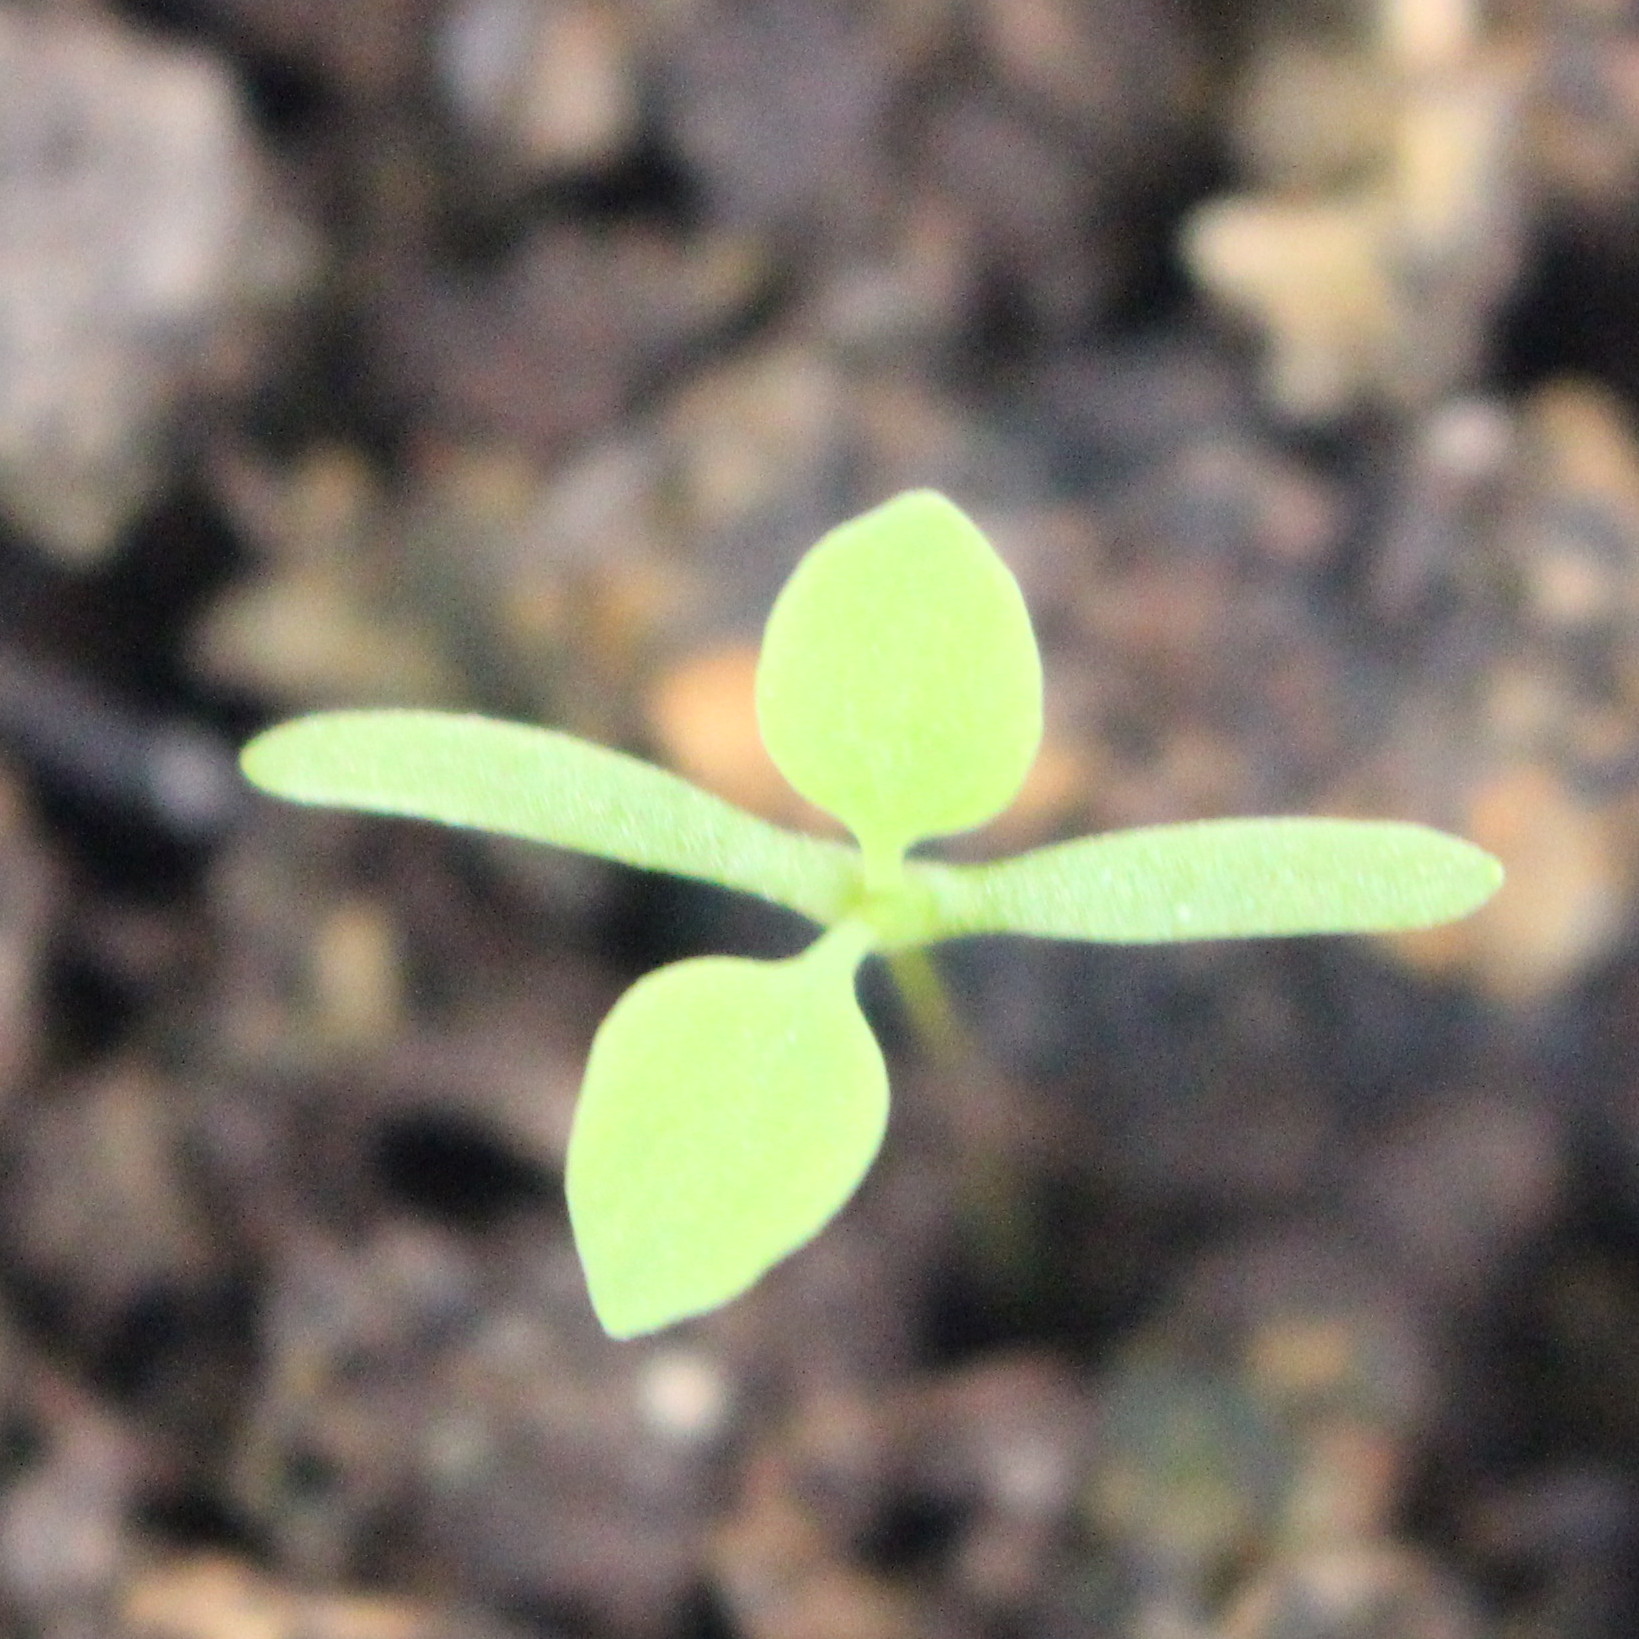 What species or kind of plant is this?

Papaver rhoeas
